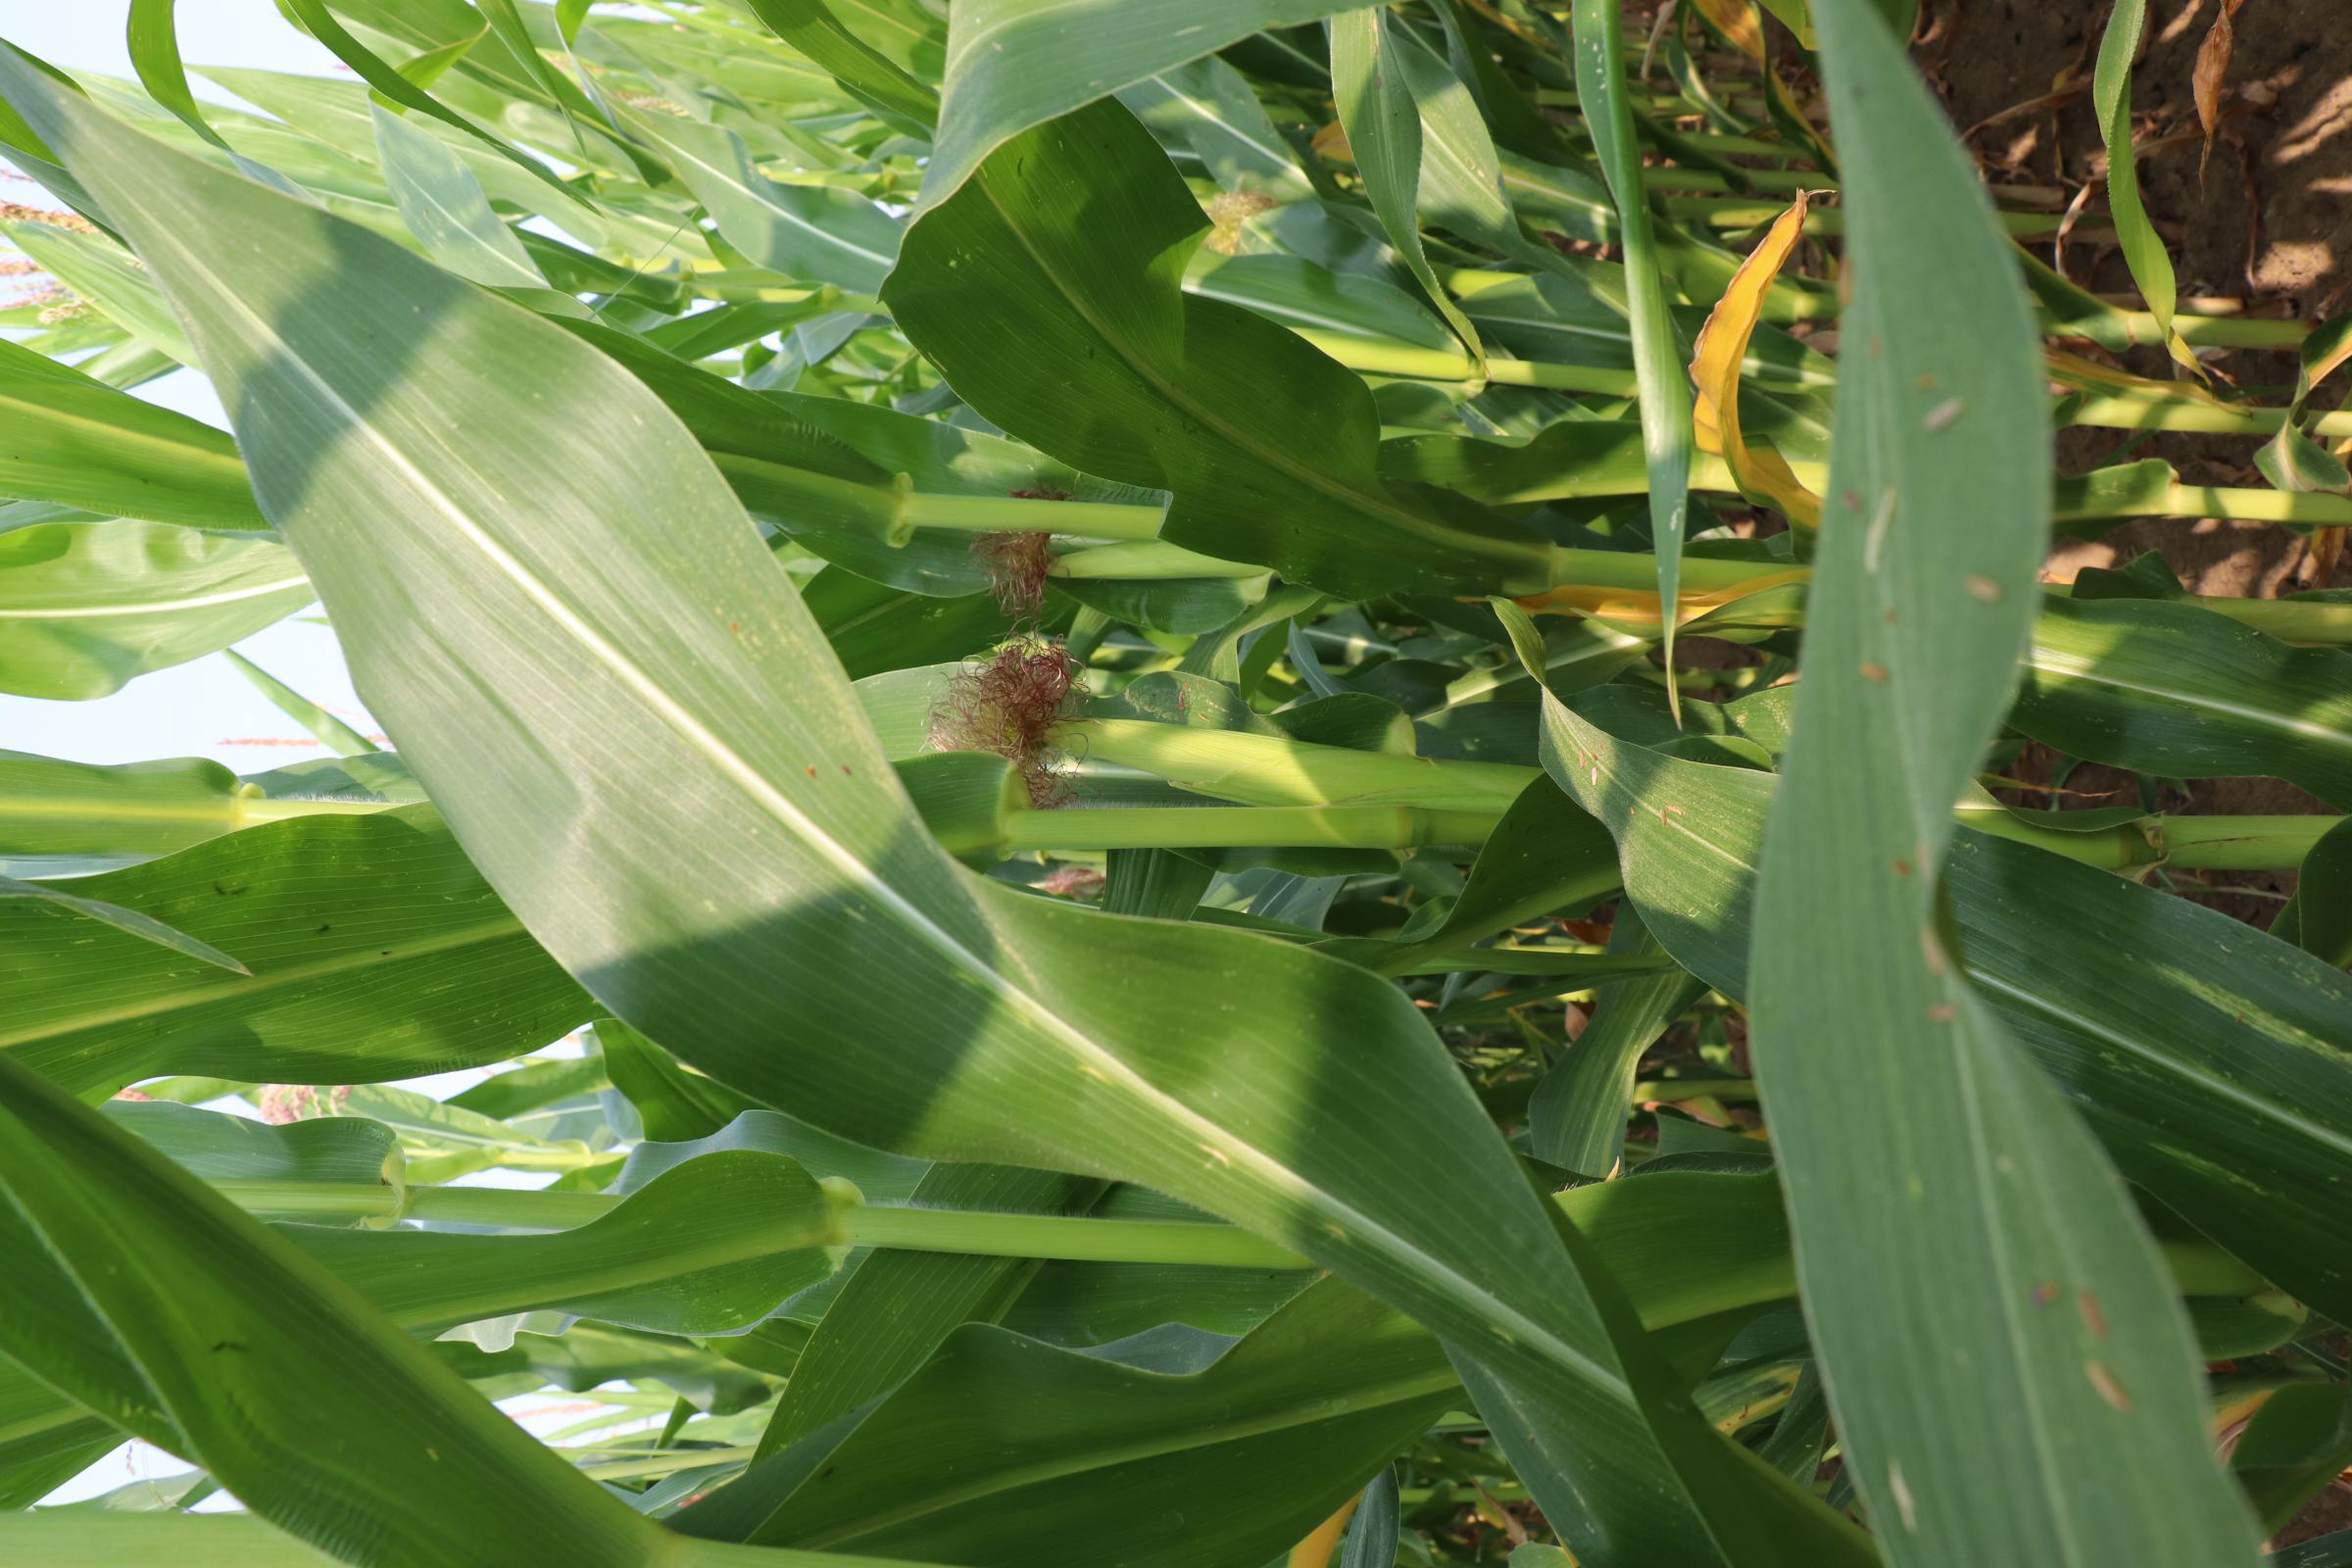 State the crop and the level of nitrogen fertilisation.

maize, no added nitrogen
